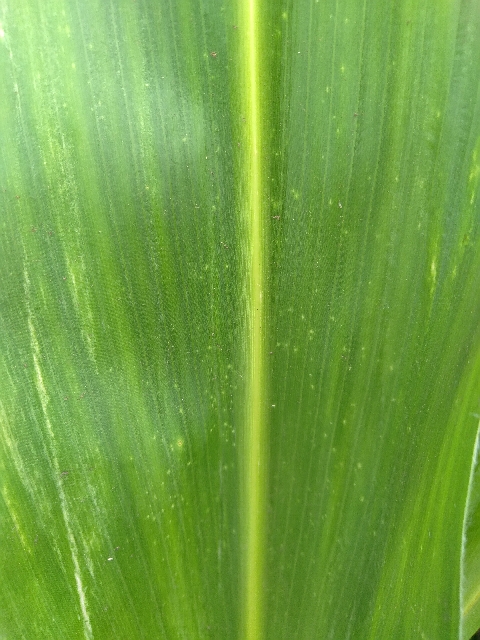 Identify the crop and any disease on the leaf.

maize, maize lethal necrosis
